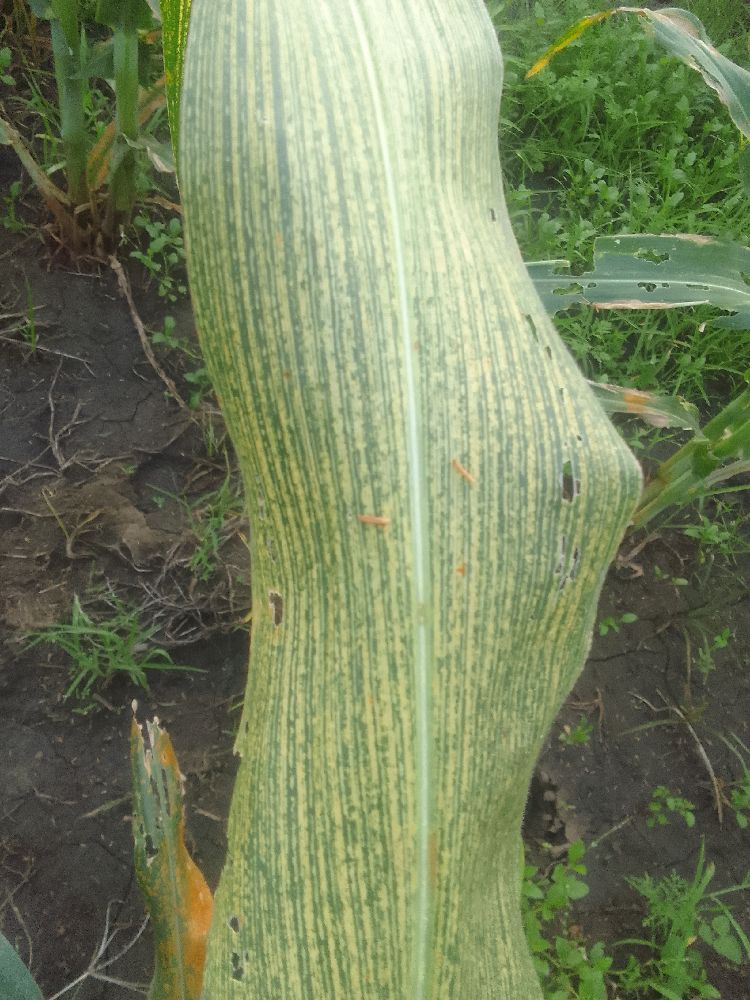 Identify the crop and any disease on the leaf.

maize, maize streak virus
